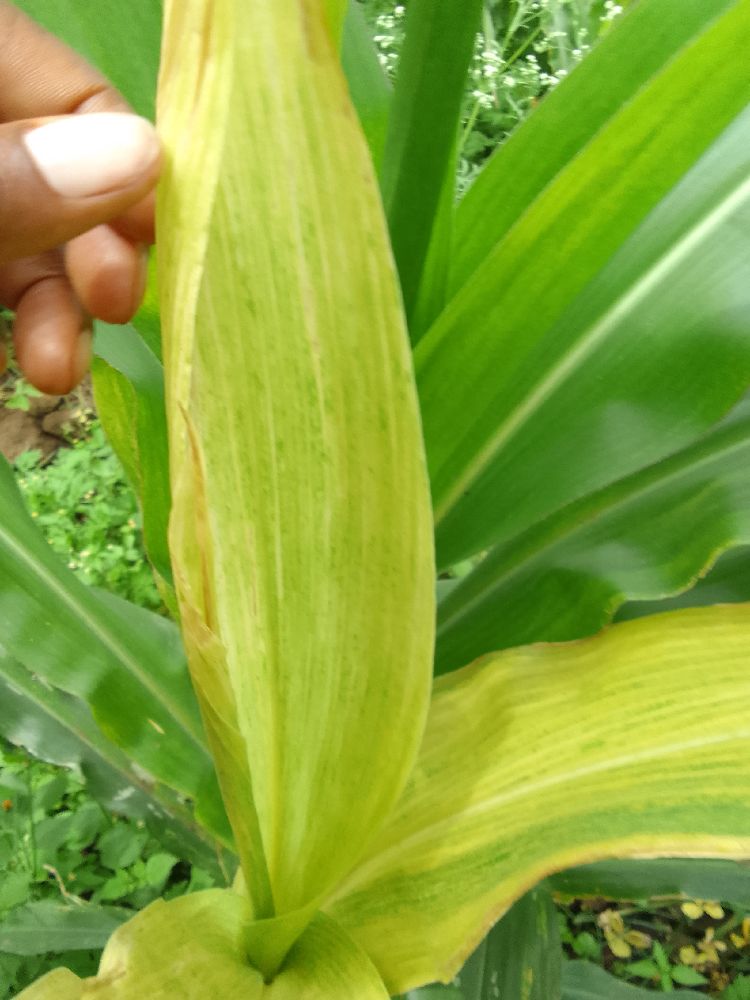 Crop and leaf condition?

maize, maize lethal necrosis
